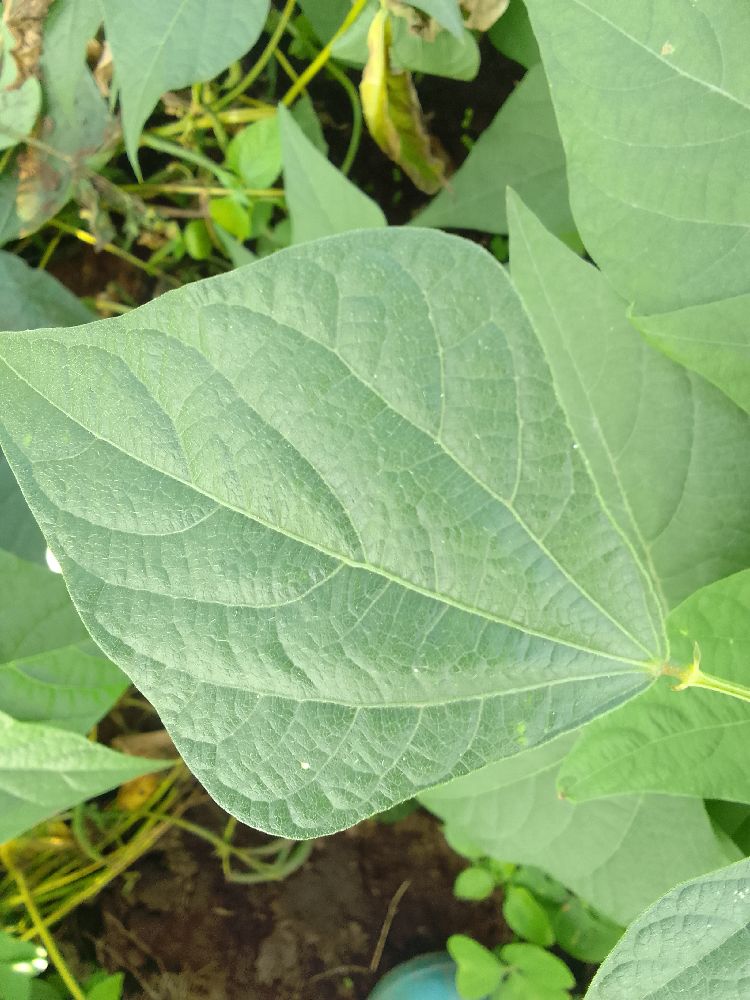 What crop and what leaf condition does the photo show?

common bean, healthy
